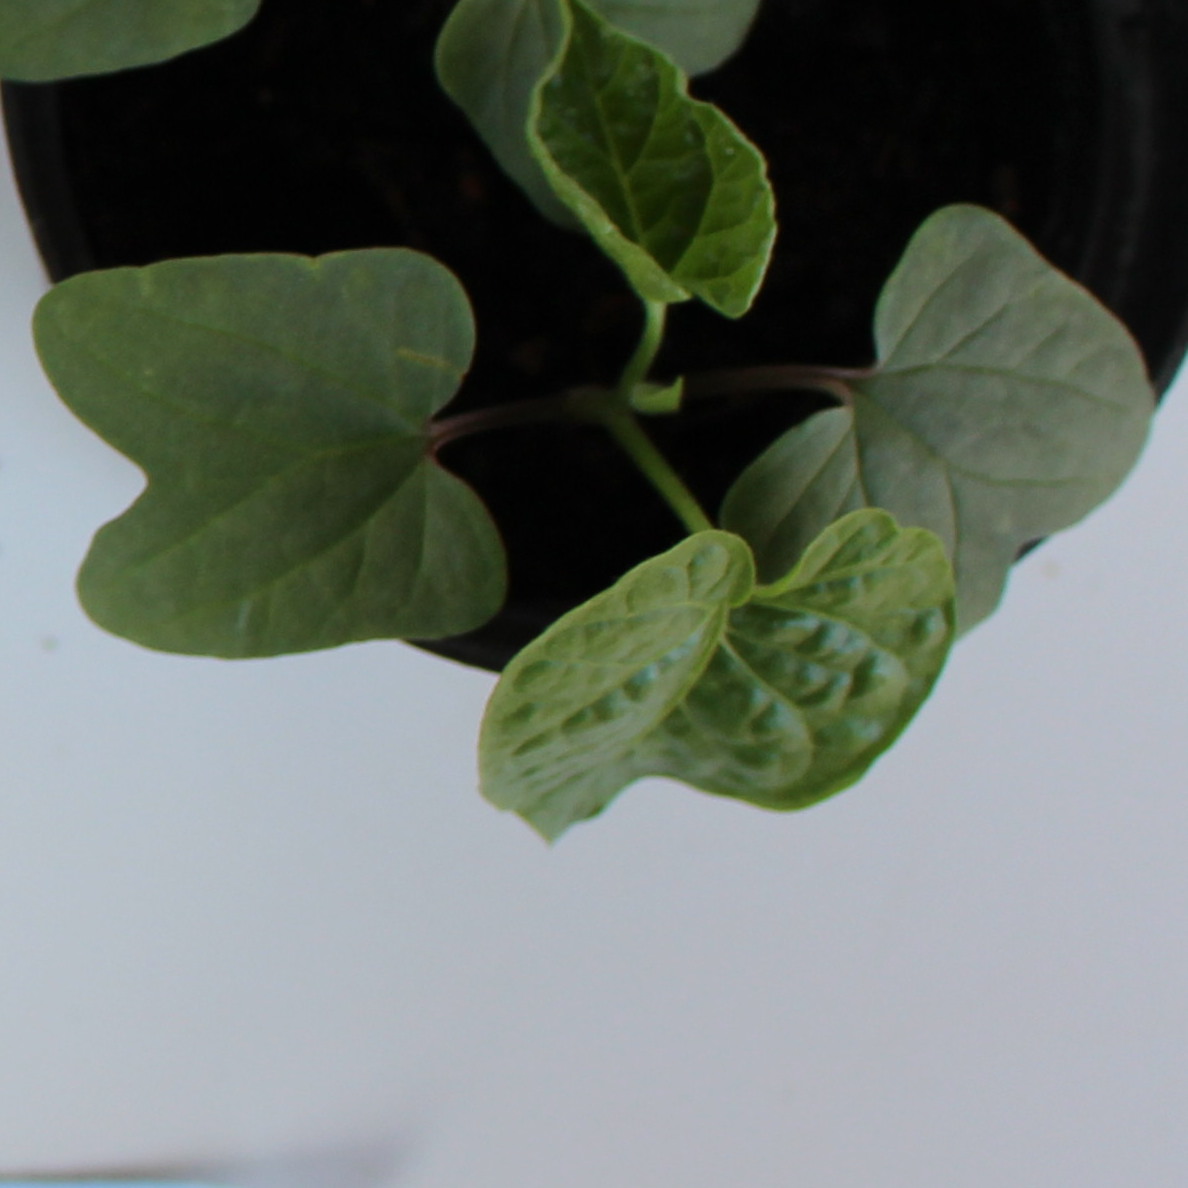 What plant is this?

Convolvulus arvensis
